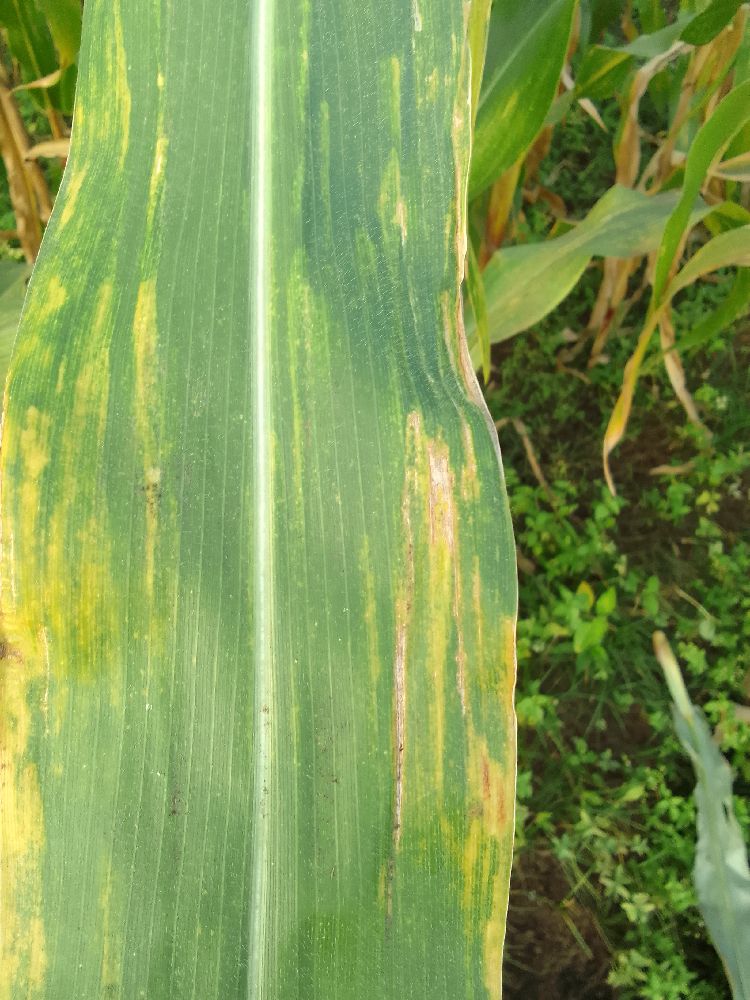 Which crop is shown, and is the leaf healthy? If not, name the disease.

maize, maize lethal necrosis
